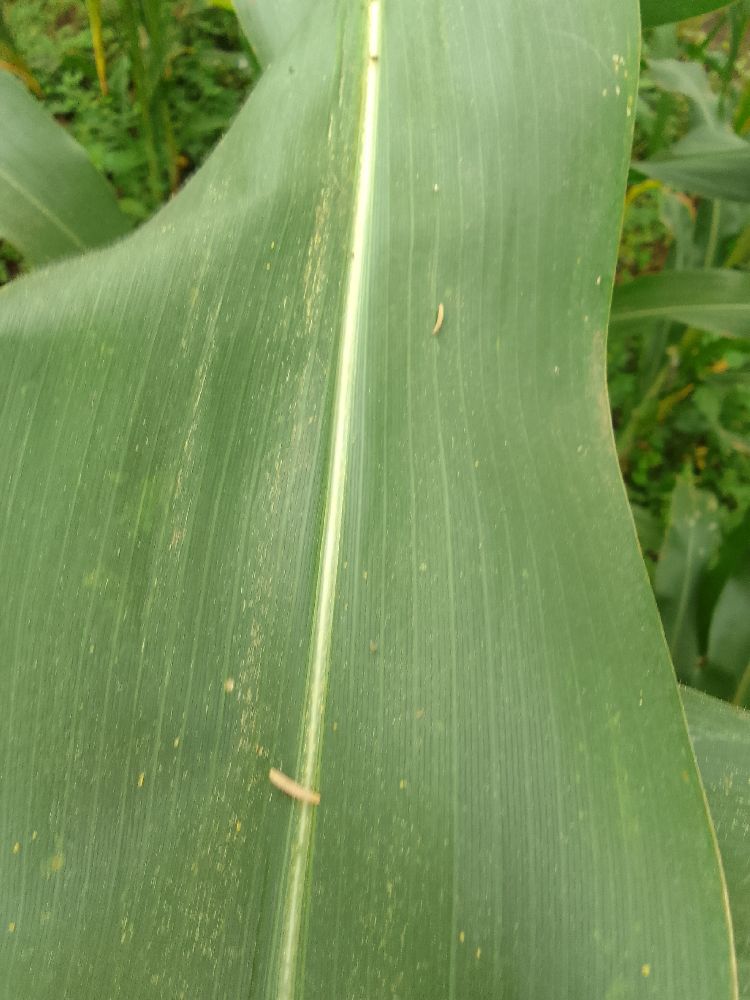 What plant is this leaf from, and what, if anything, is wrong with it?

maize, healthy
